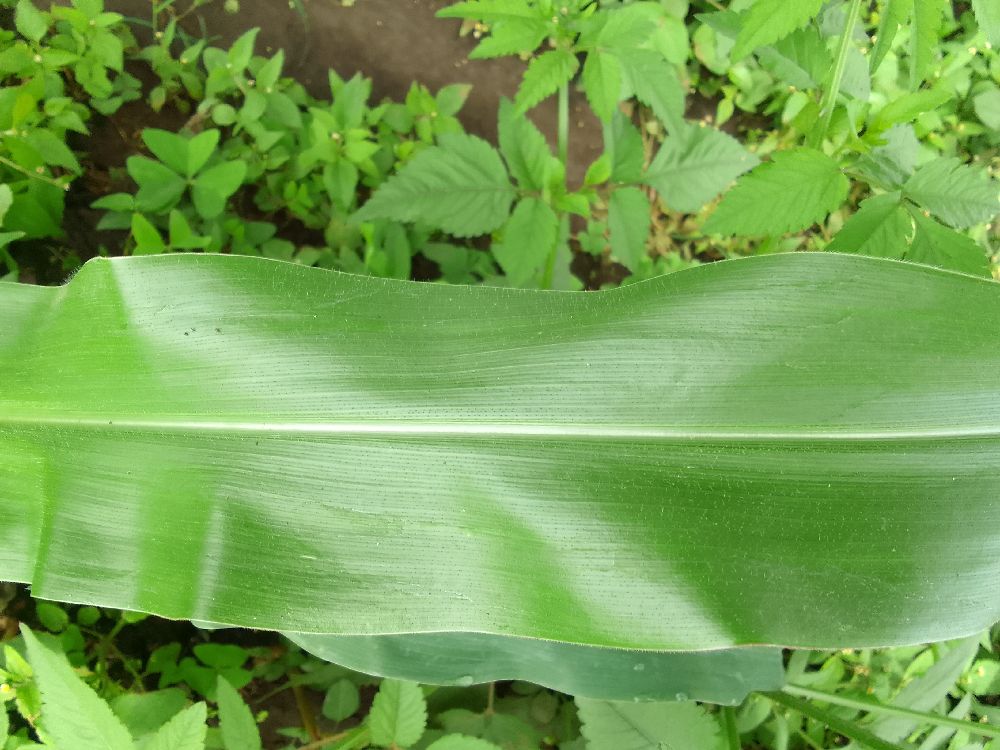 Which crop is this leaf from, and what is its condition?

maize, healthy
